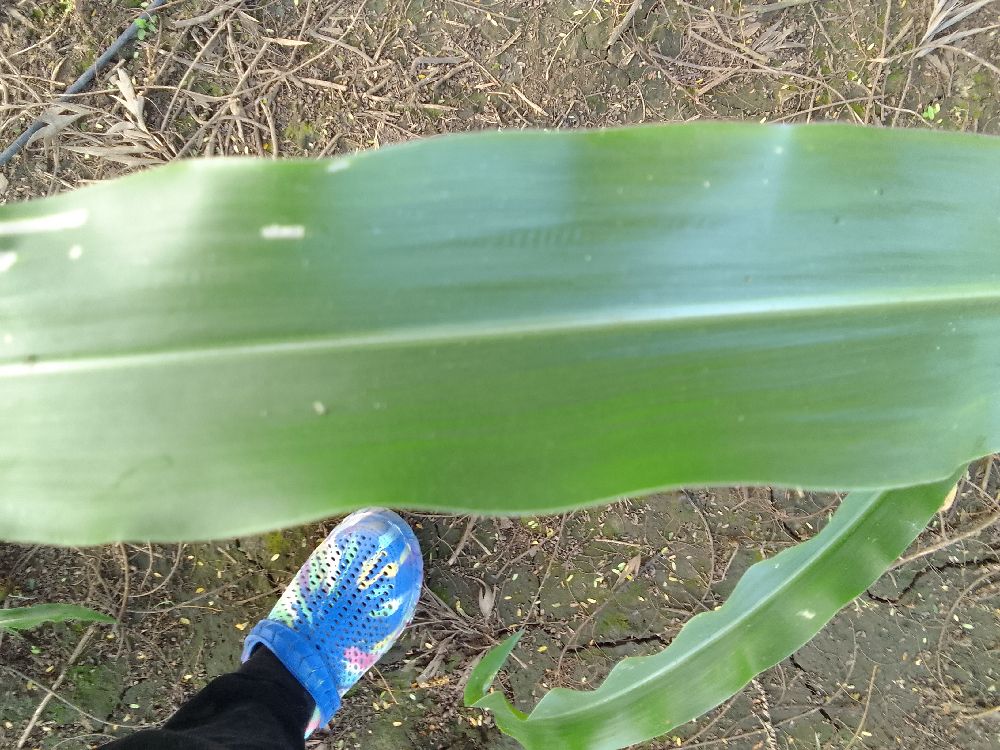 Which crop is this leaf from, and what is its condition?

maize, healthy
